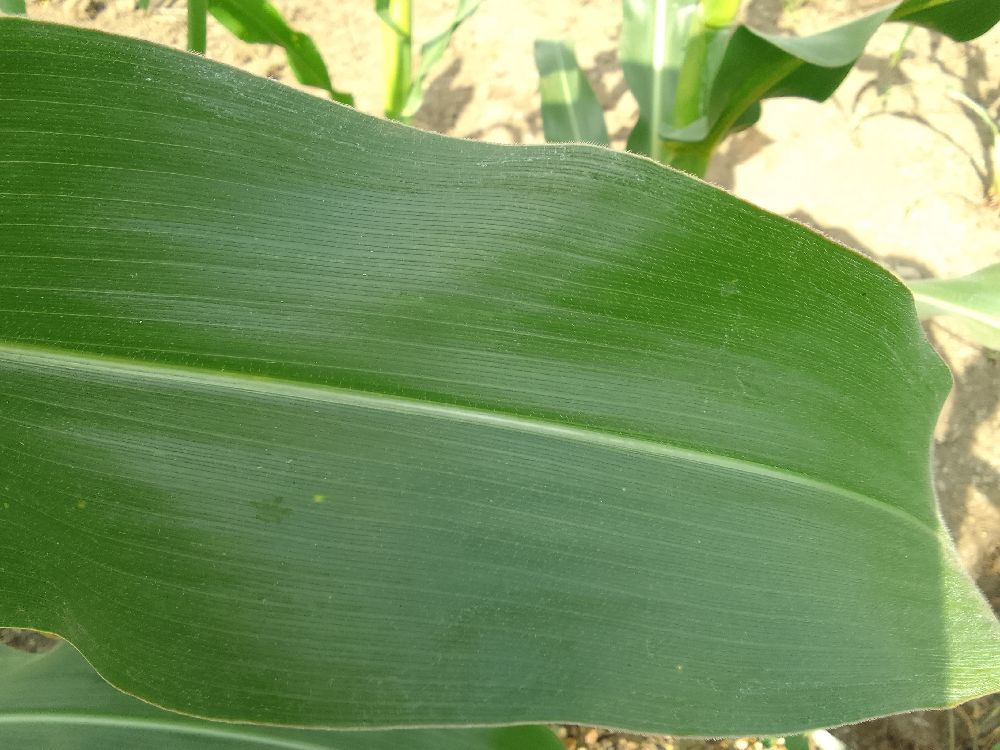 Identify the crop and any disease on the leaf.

maize, healthy
